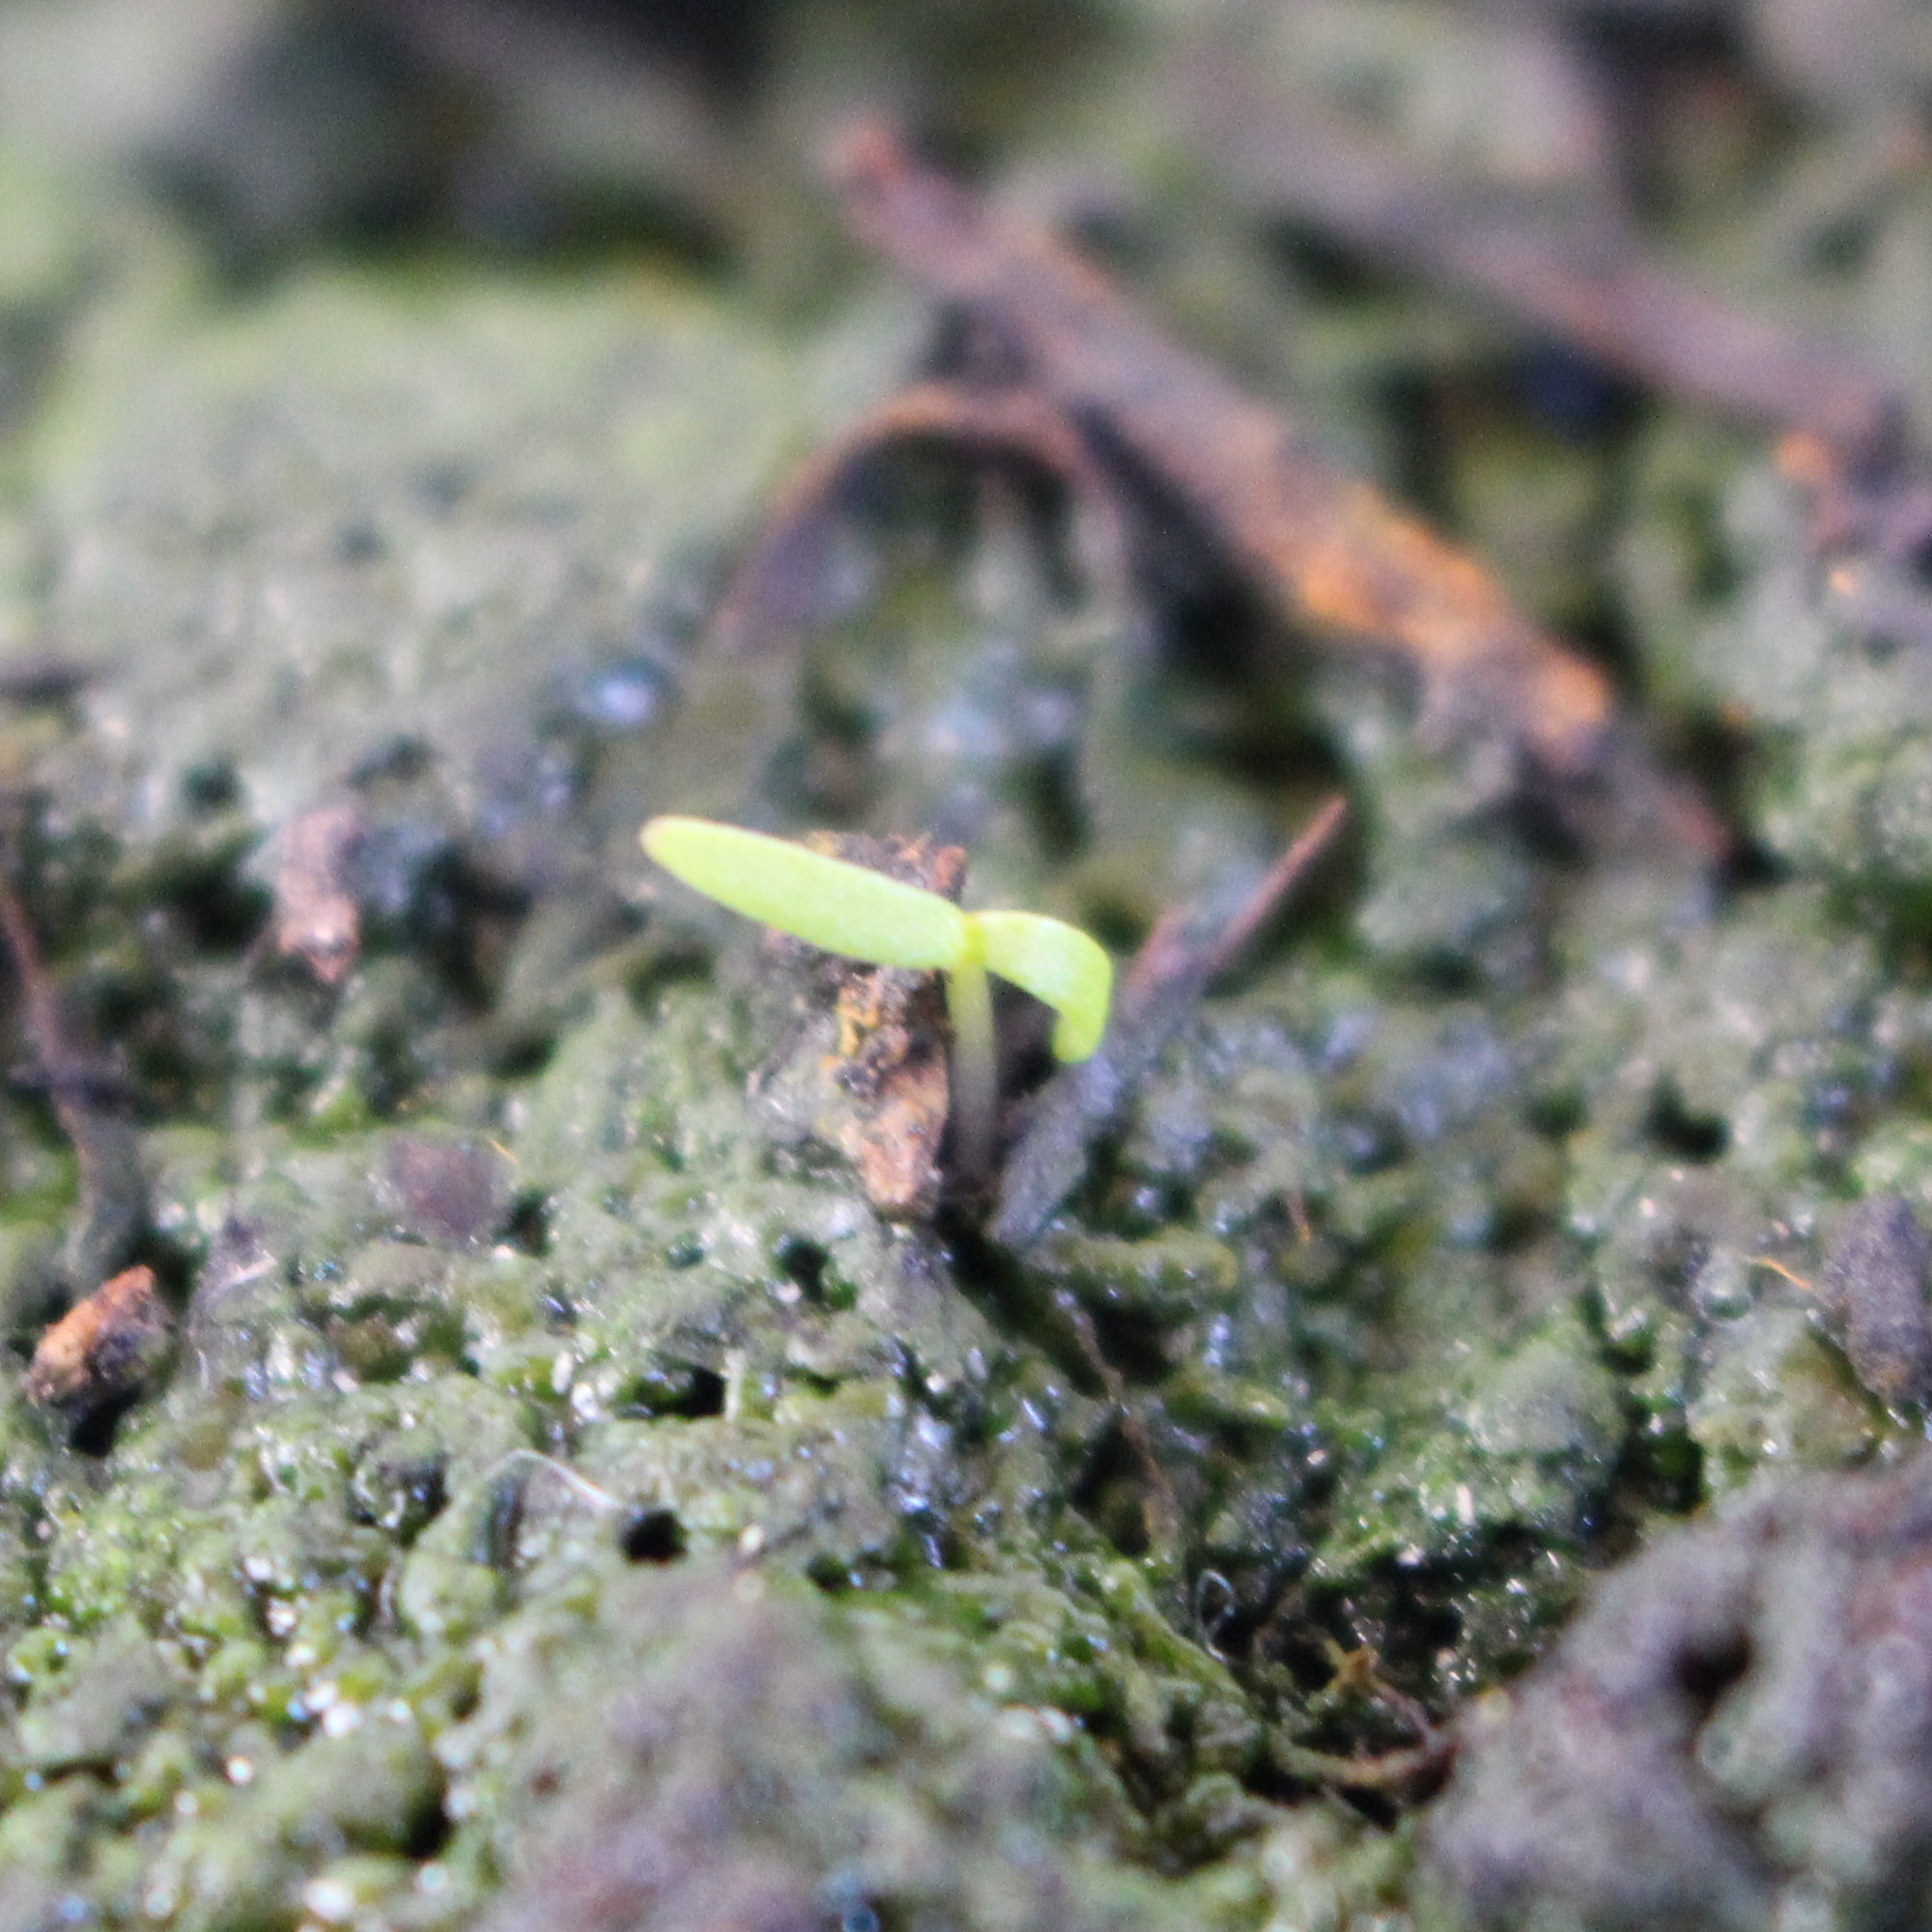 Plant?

Papaver rhoeas
